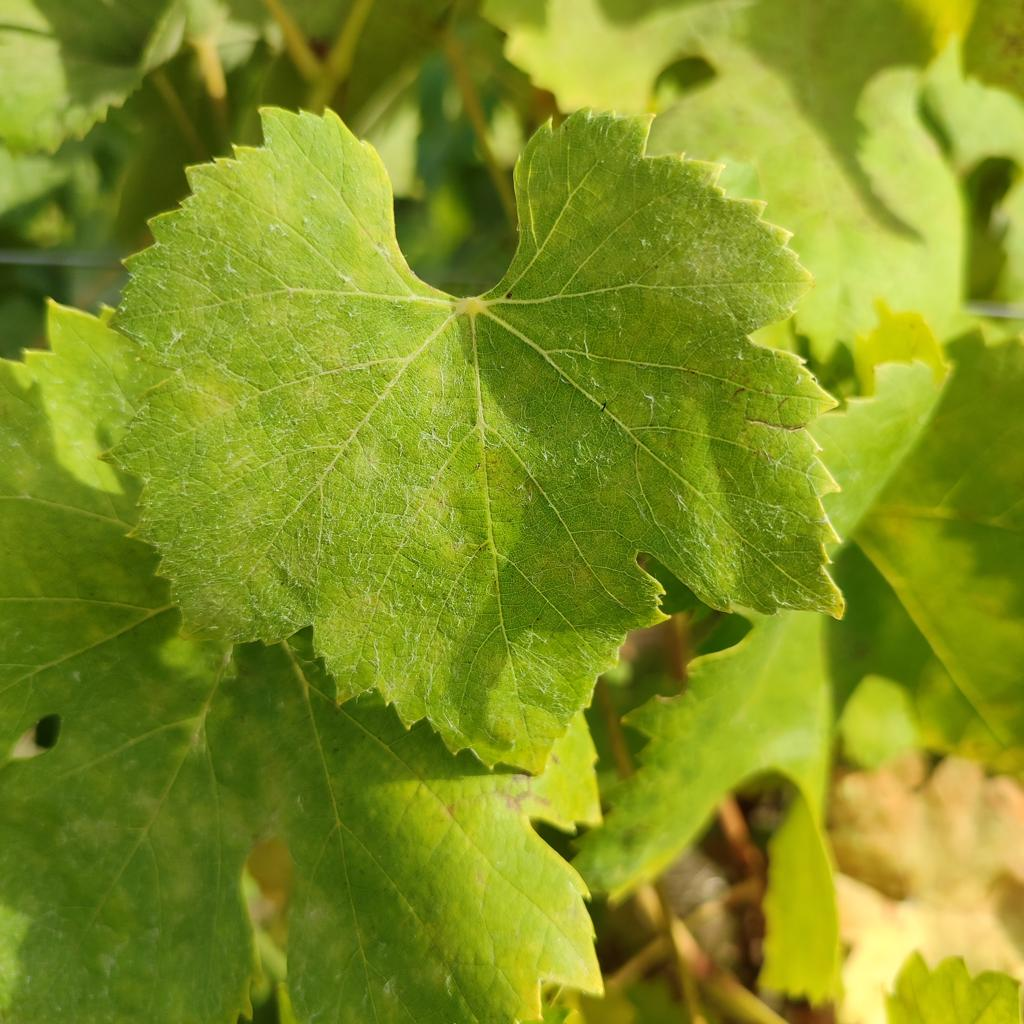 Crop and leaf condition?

grapevine, powdery mildew
